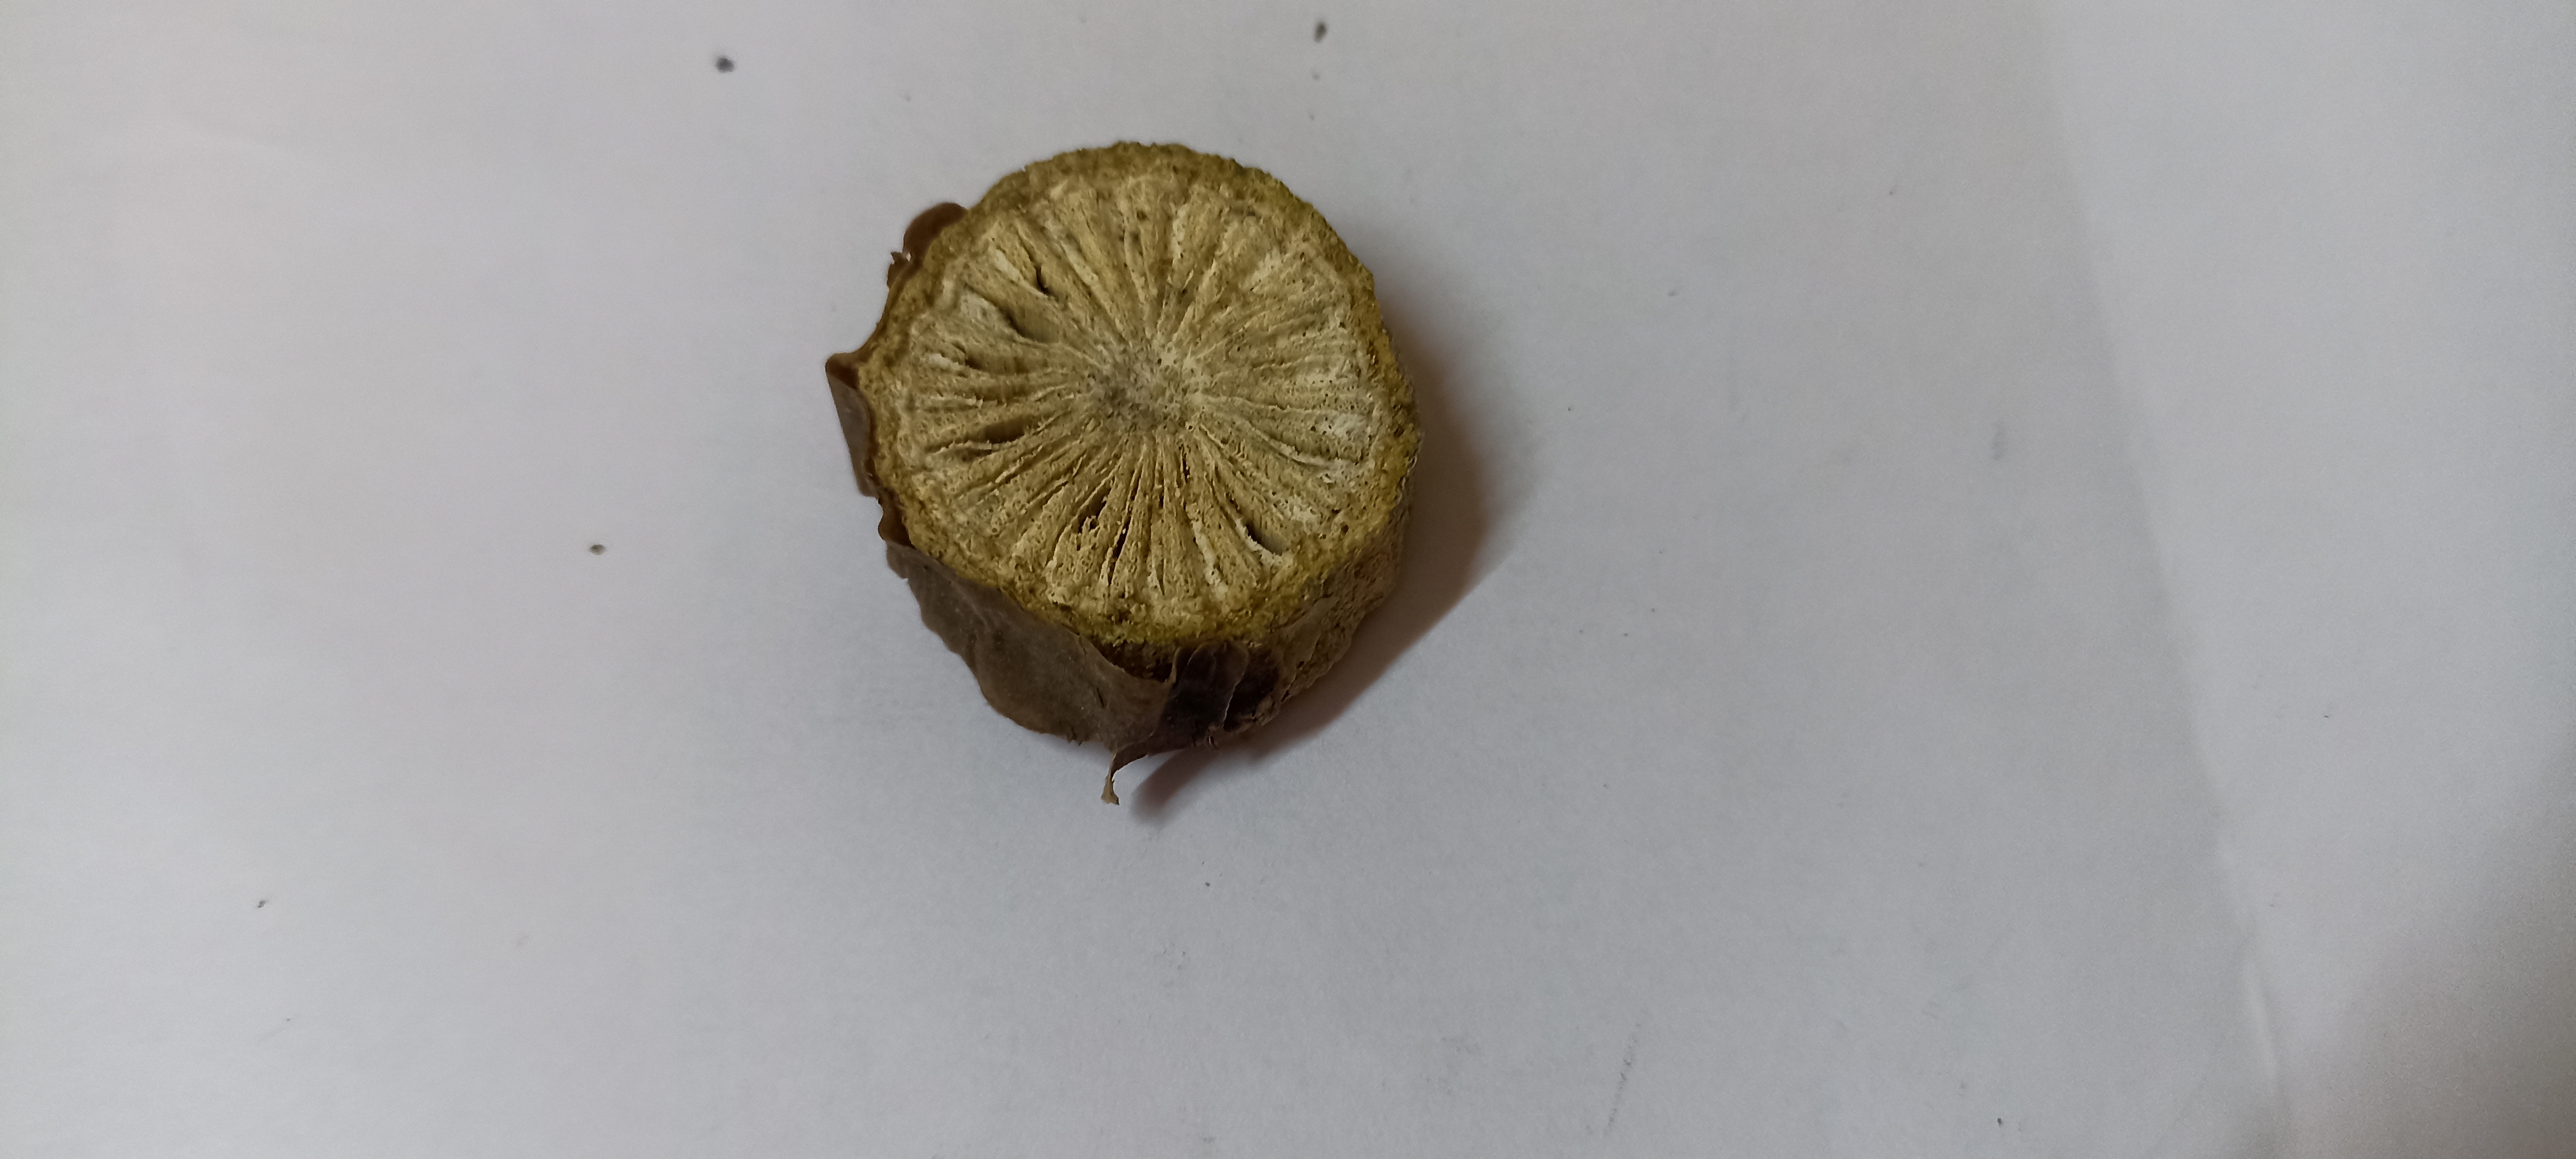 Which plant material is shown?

gulvel
